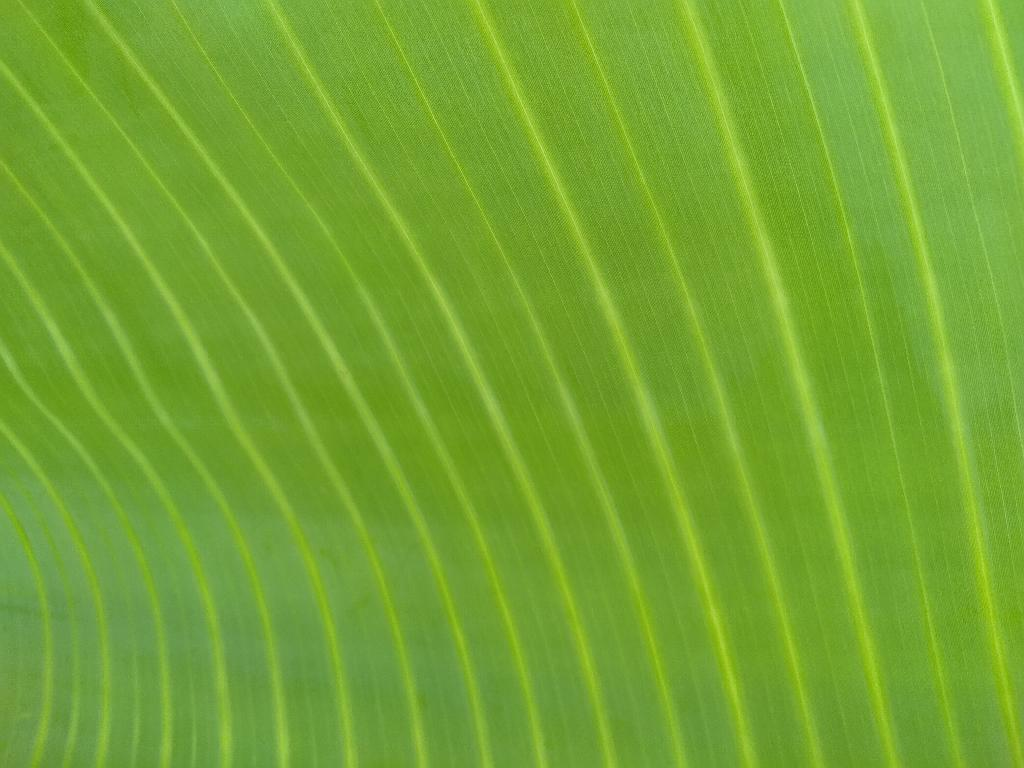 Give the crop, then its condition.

banana, healthy
